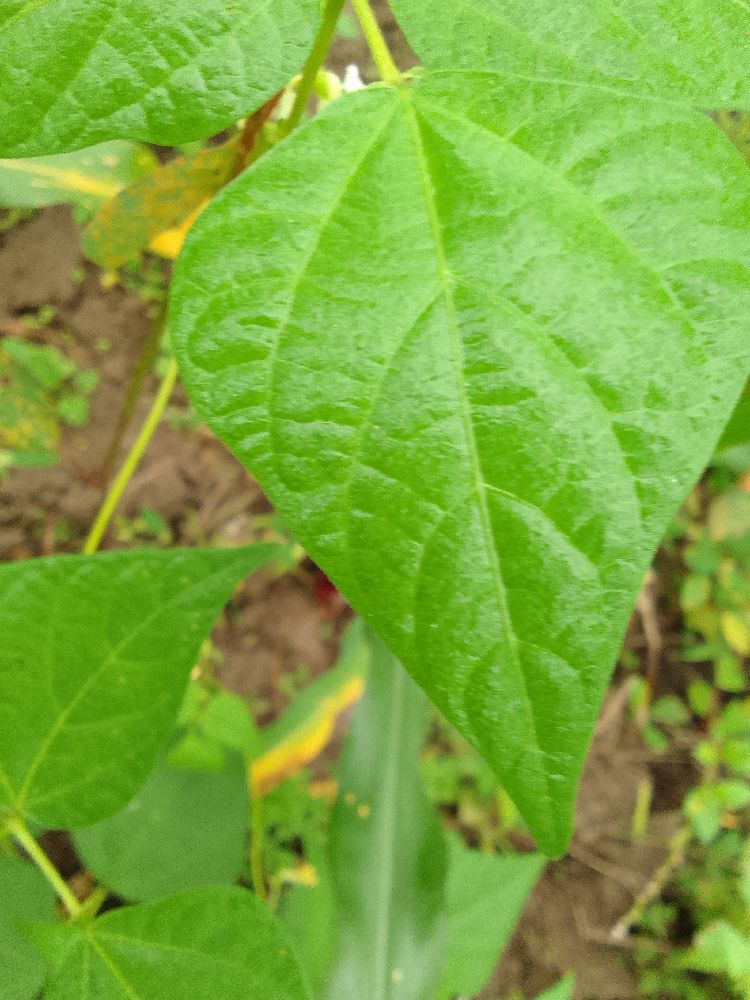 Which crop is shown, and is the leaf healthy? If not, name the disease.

common bean, healthy
